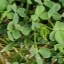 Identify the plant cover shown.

unstructured weed
